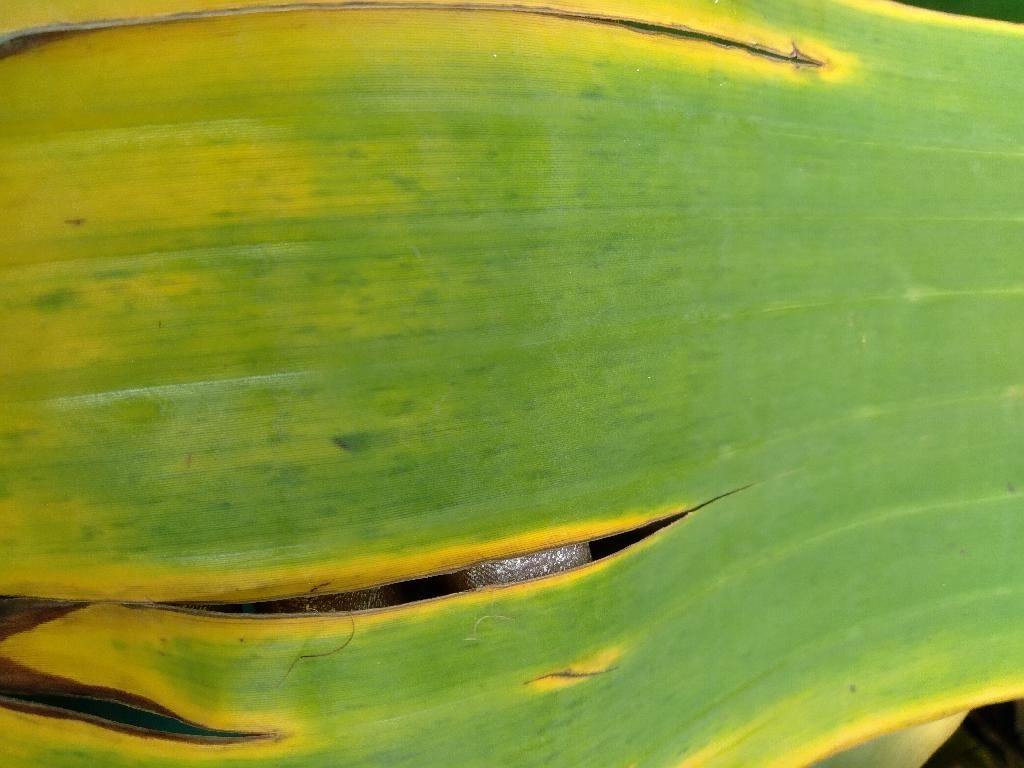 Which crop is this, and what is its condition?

banana, fusarium wilt race 1
